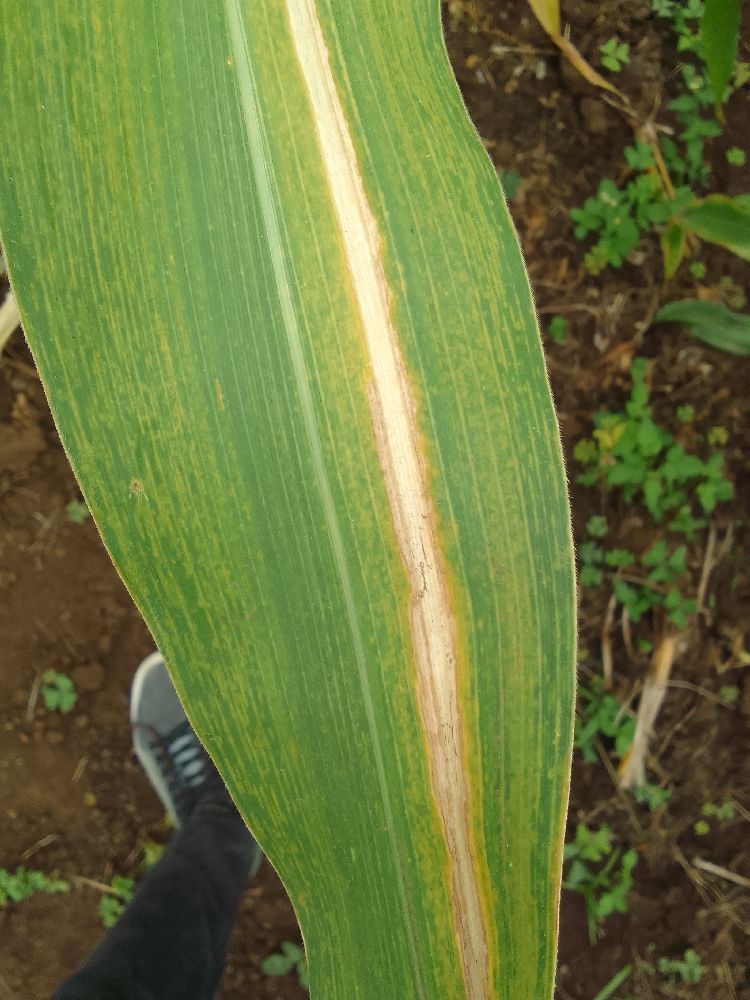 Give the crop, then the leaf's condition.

maize, maize lethal necrosis
